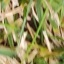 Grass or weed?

grass
